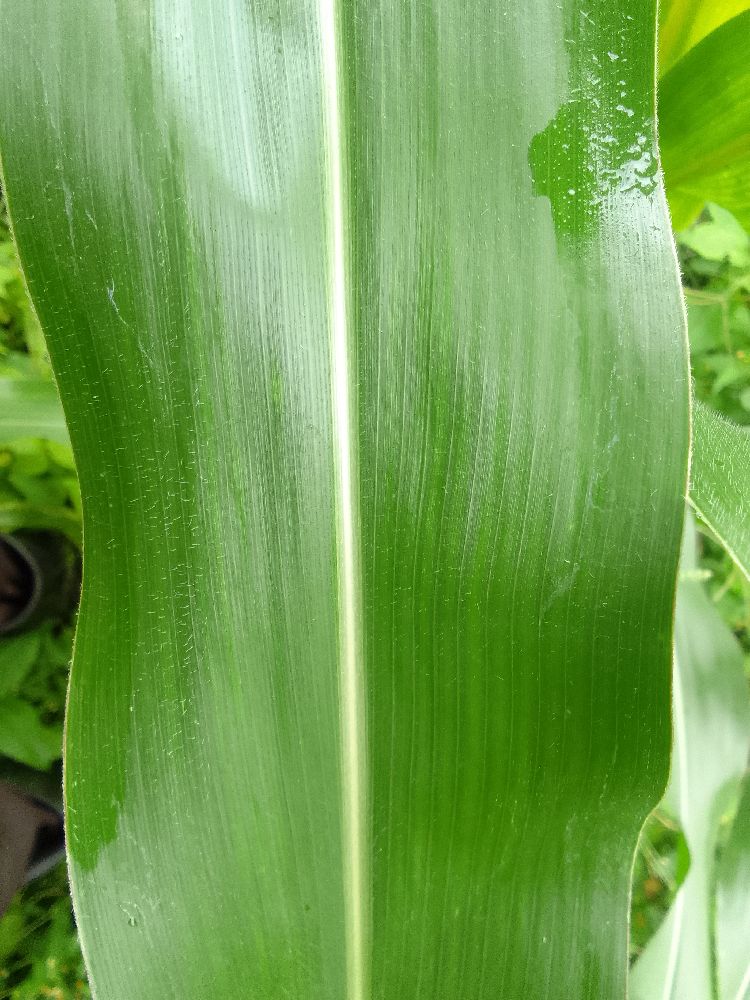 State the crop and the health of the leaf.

maize, healthy
